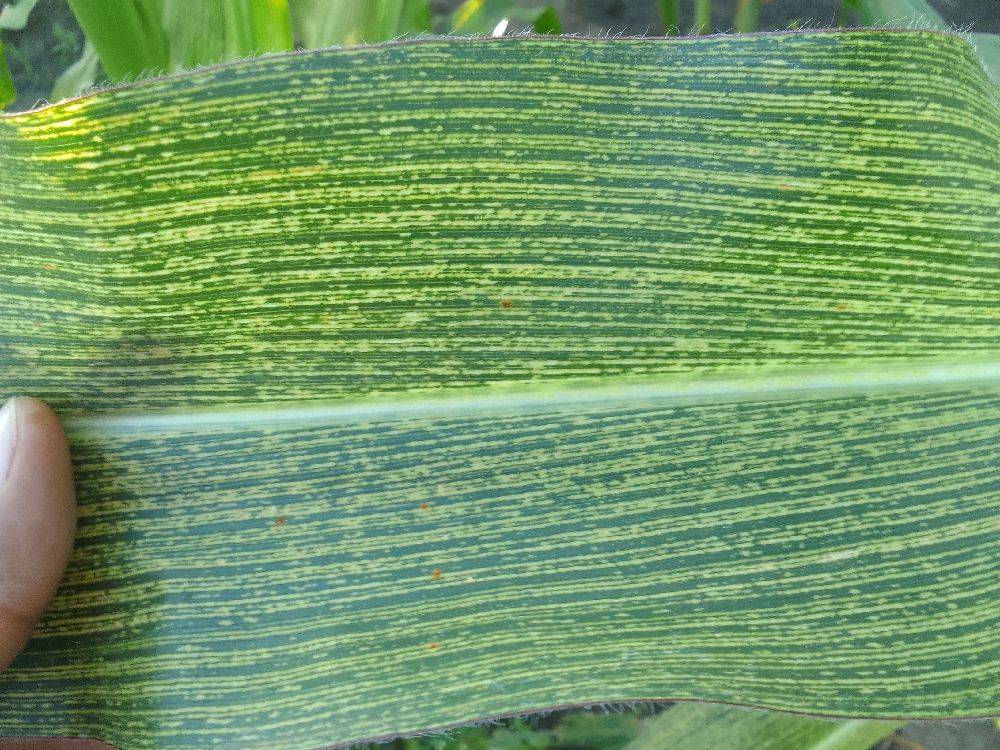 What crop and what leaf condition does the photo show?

maize, maize streak virus
